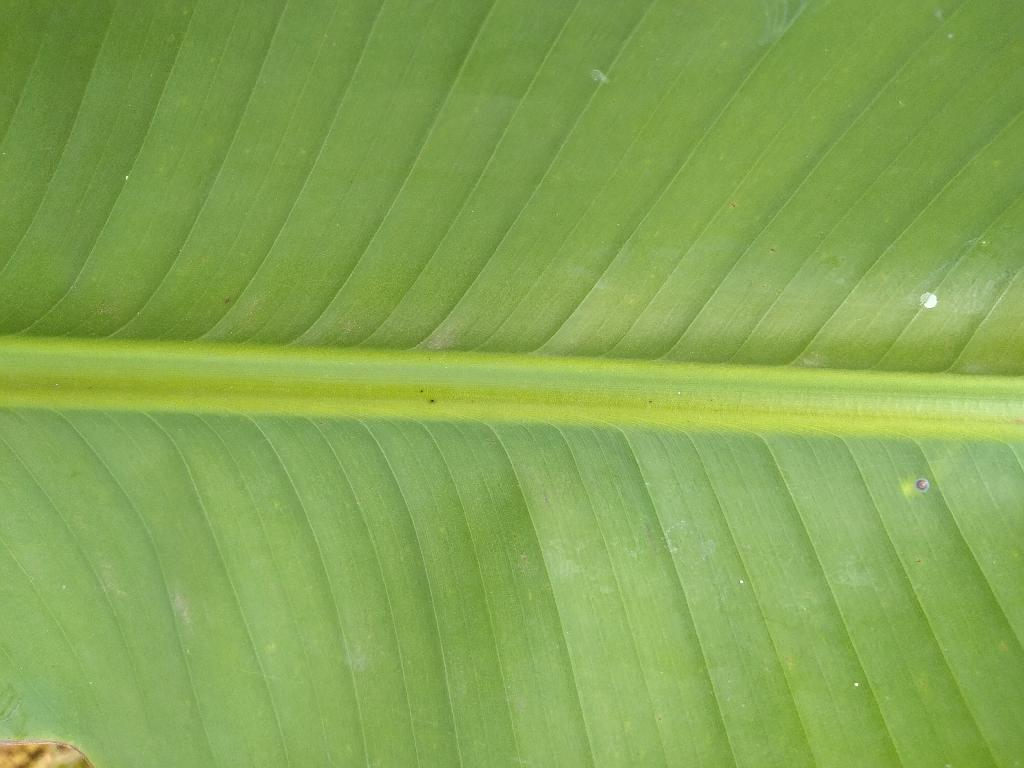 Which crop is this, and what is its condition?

banana, healthy
